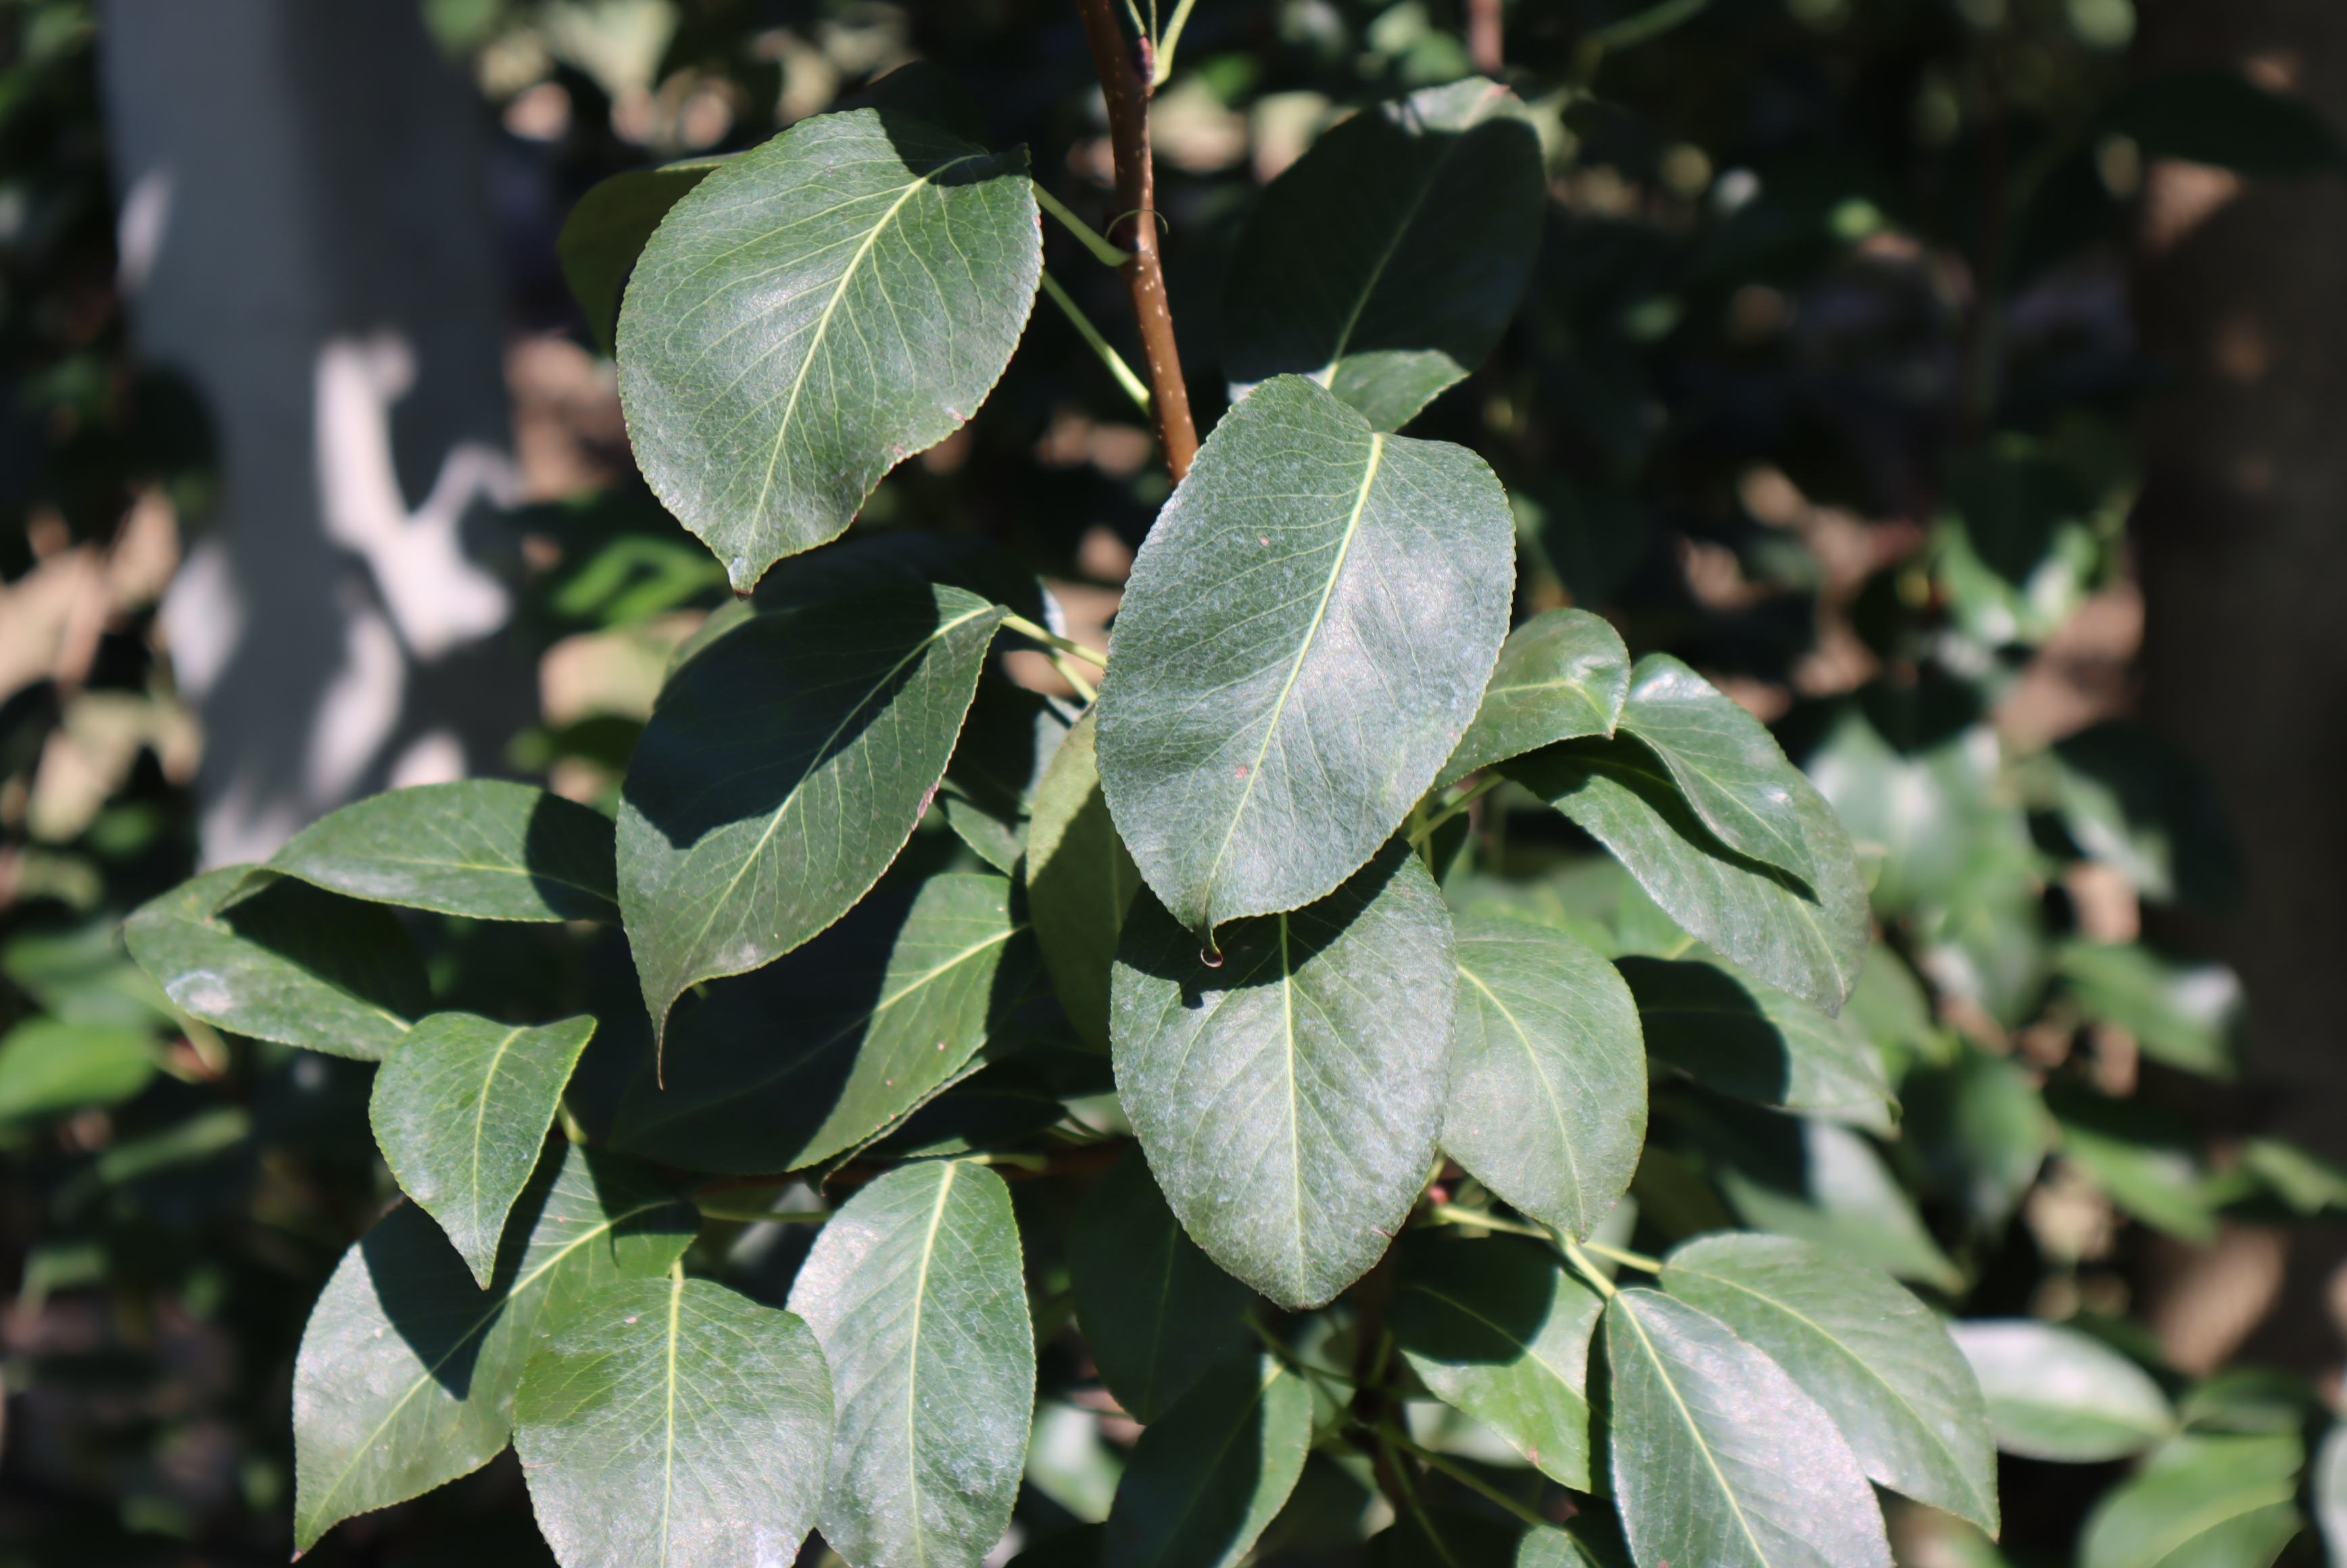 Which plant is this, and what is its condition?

pear, black spot
